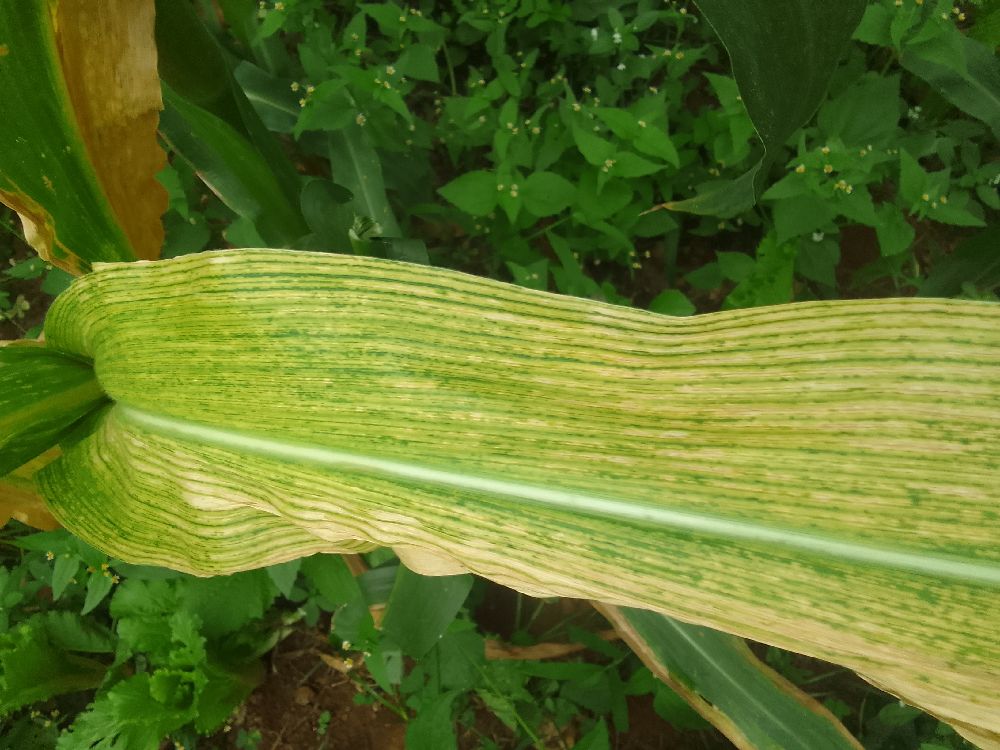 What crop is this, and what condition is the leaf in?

maize, maize lethal necrosis
